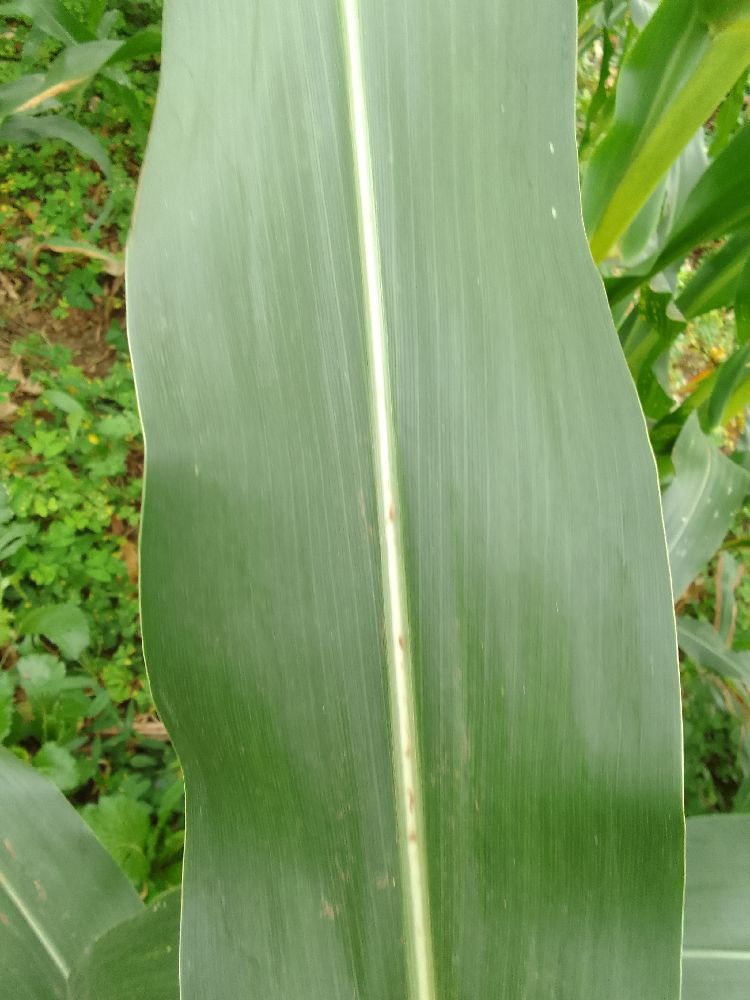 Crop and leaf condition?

maize, healthy
